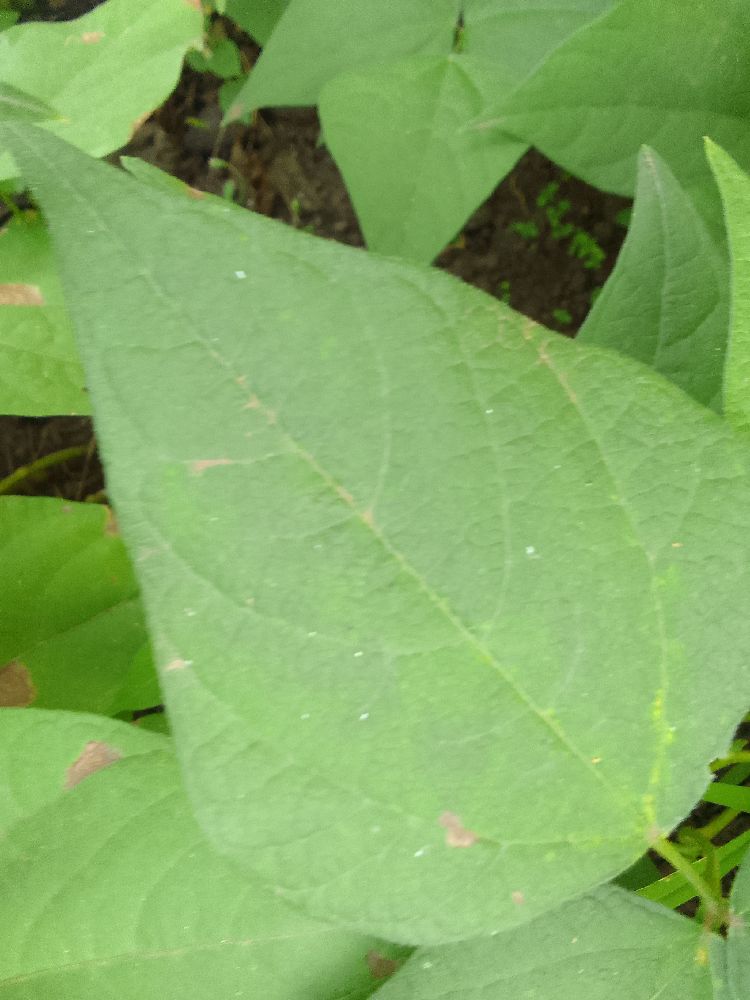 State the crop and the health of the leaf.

common bean, healthy
